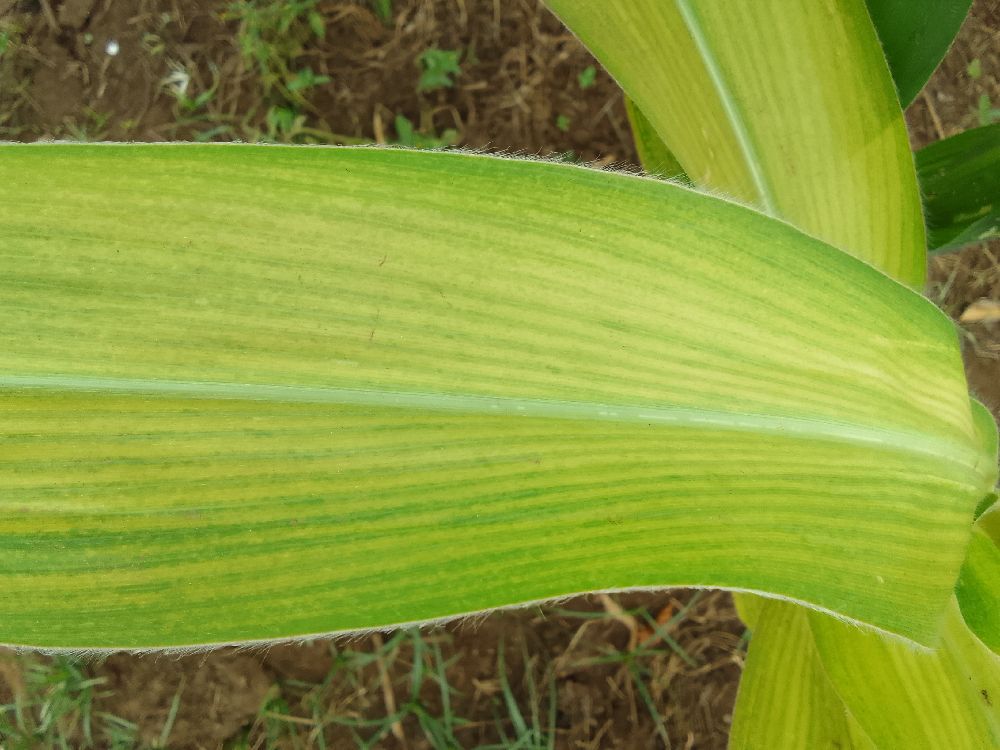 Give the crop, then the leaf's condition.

maize, maize lethal necrosis
